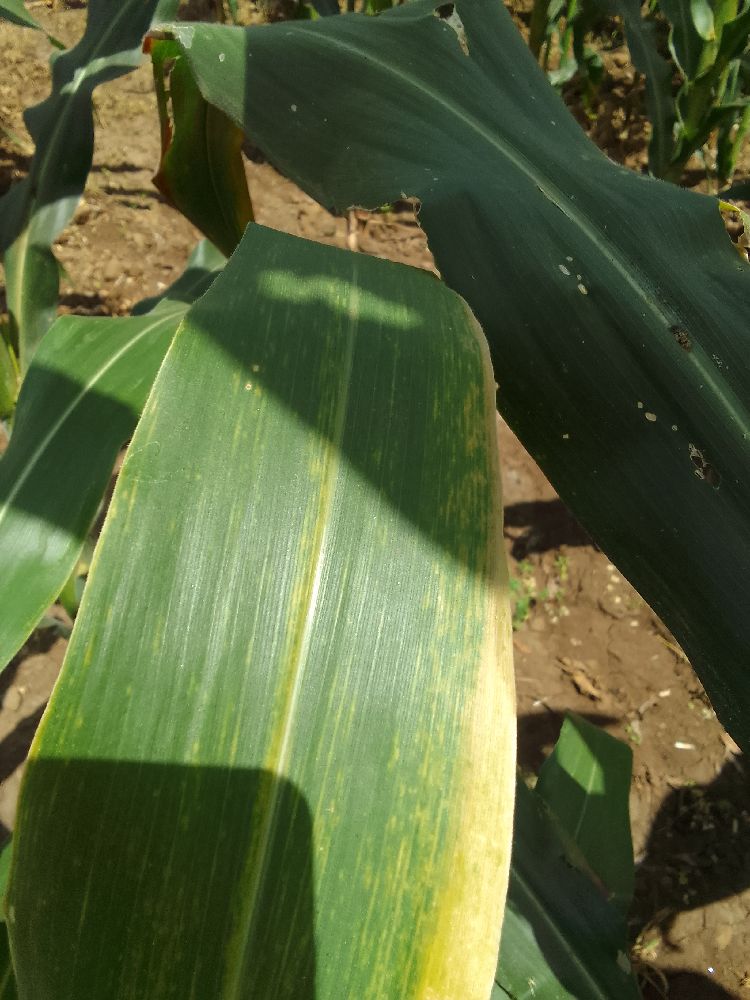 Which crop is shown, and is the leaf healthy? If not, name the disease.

maize, maize lethal necrosis
